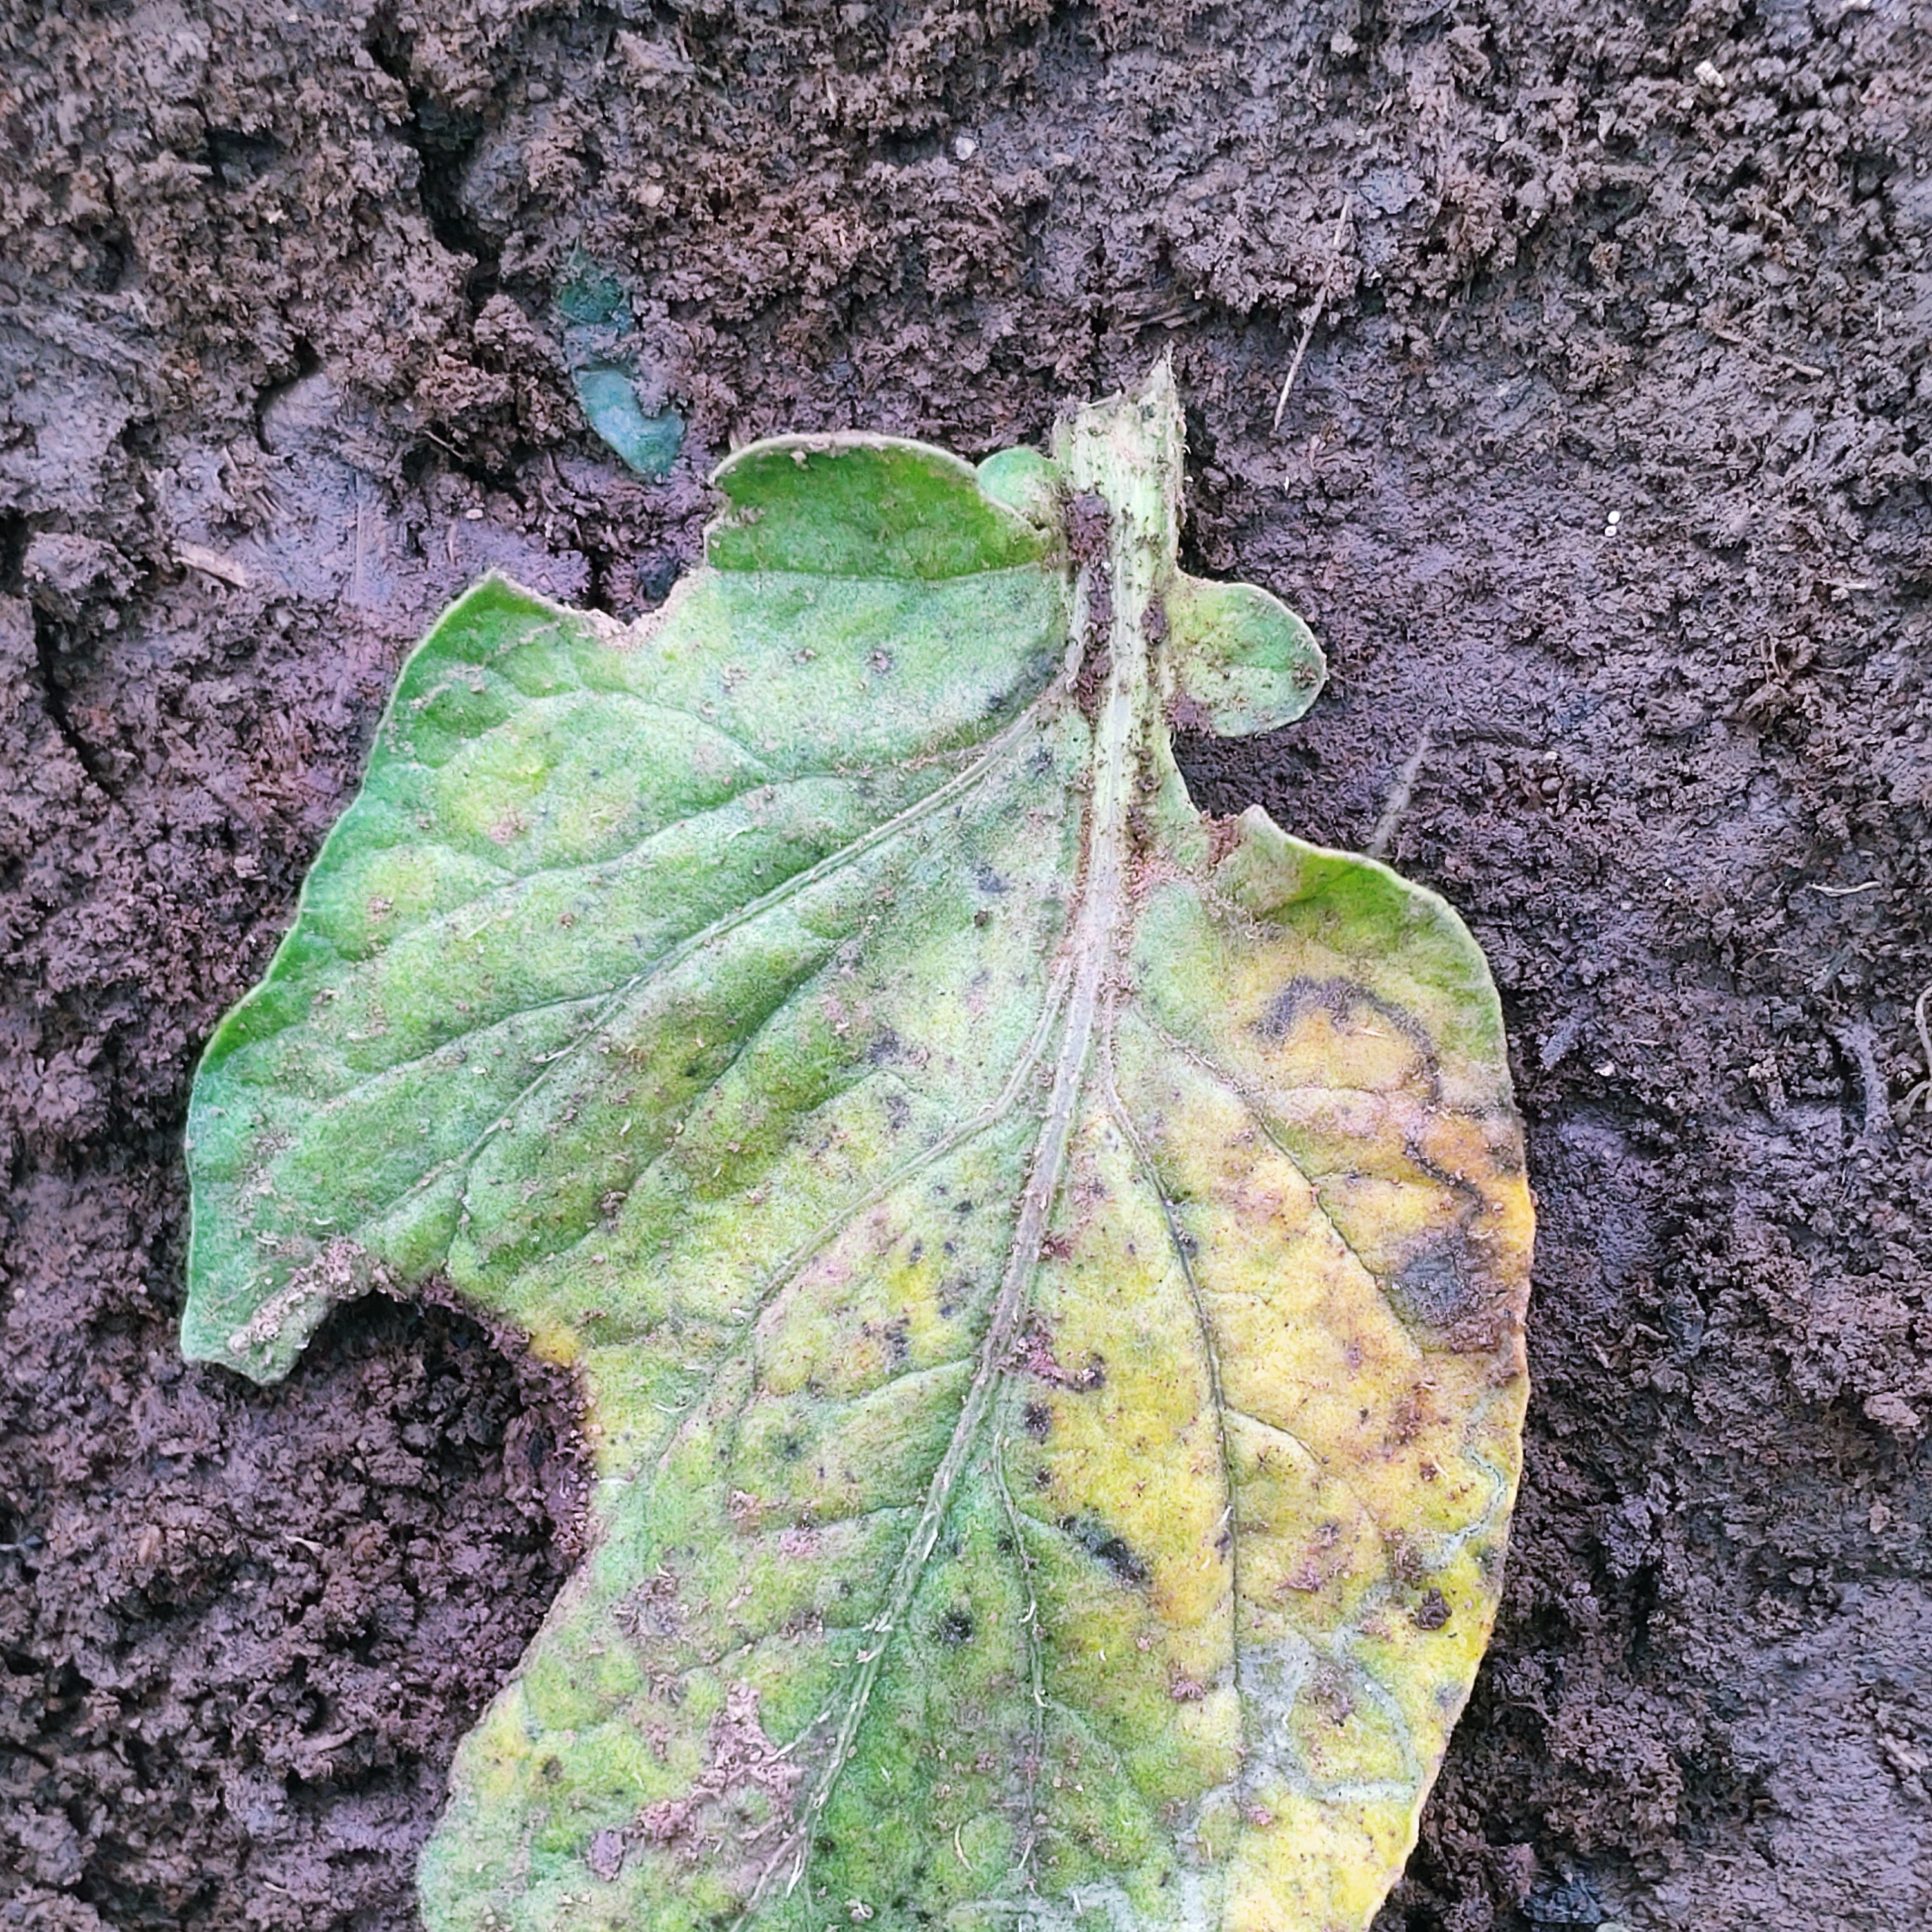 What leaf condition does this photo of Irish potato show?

late blight
